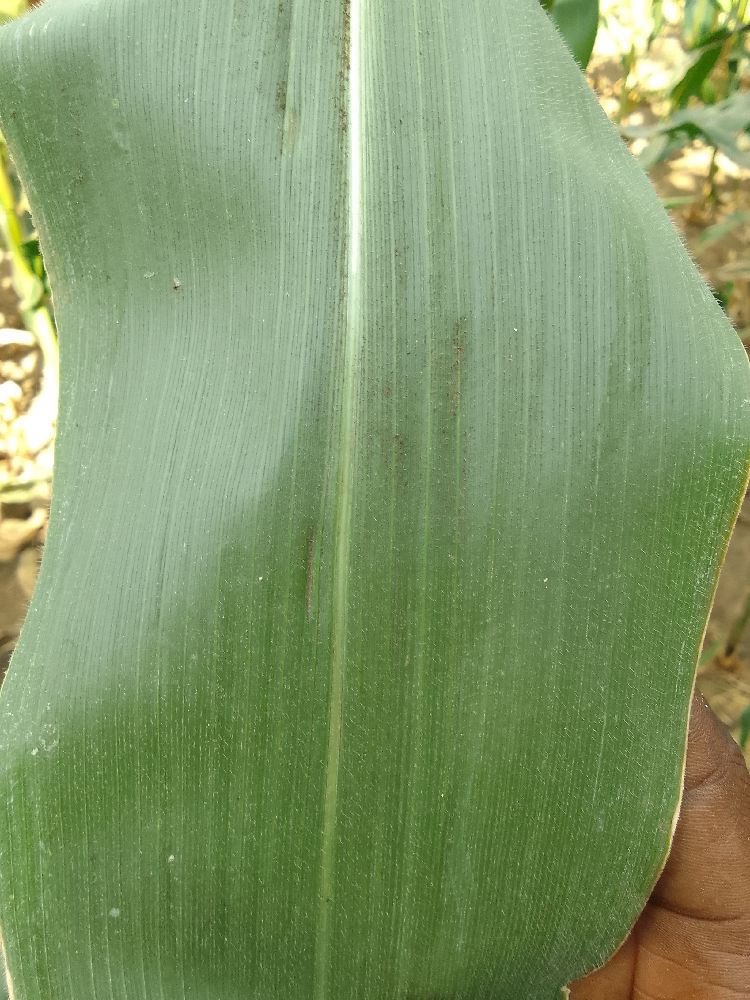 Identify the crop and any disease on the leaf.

maize, healthy
